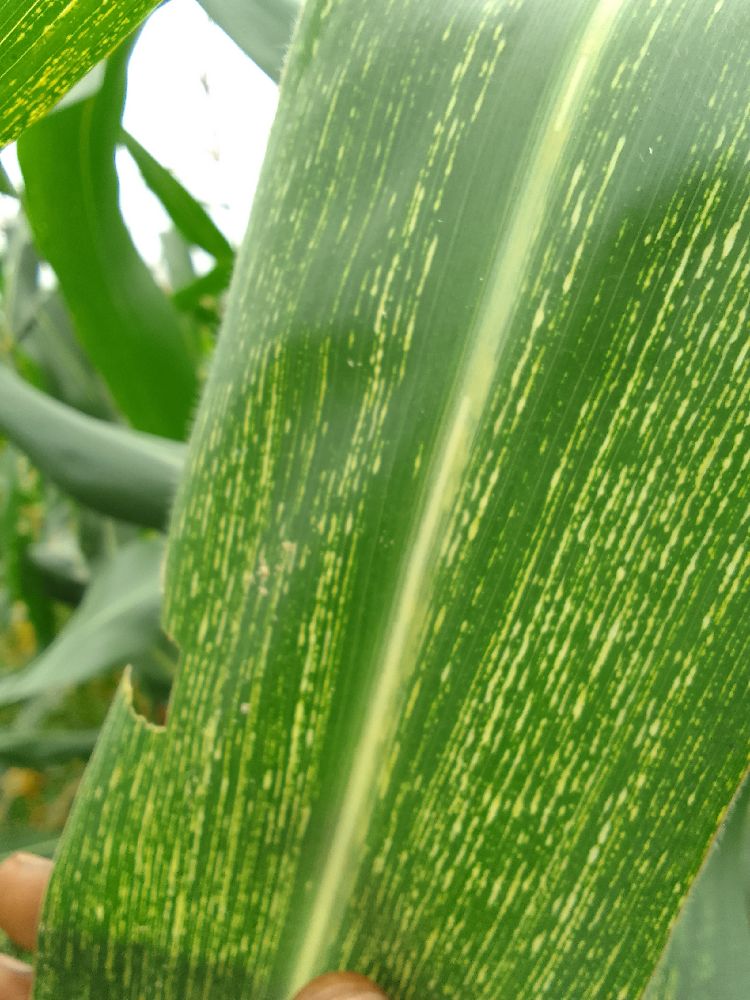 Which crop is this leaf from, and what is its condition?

maize, maize streak virus
